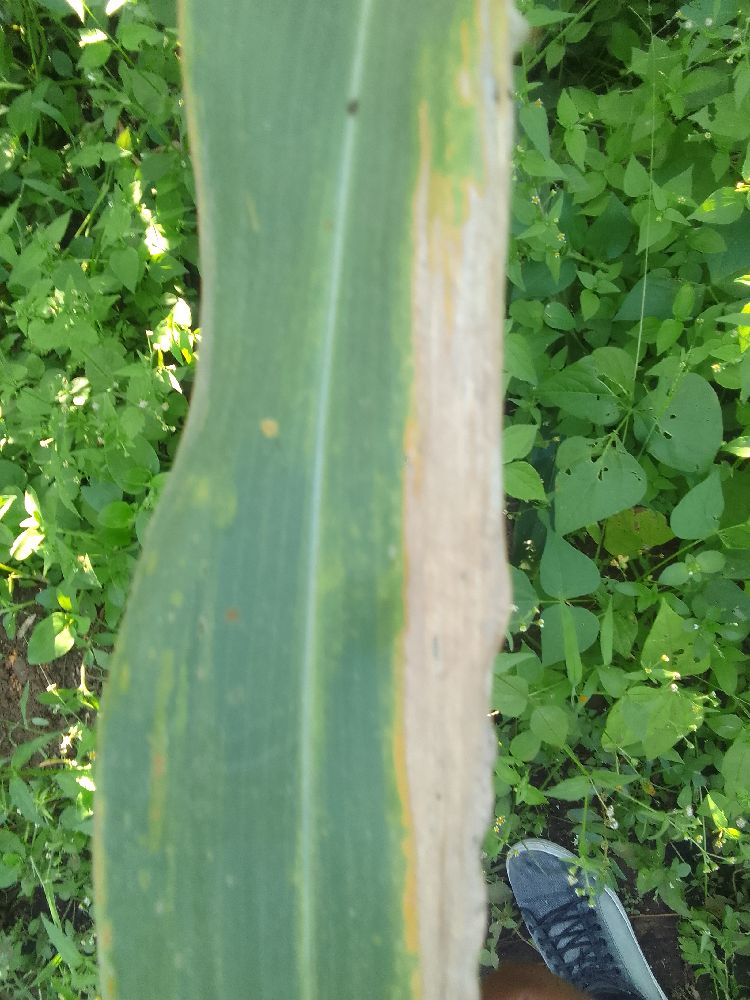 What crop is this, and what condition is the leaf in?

maize, maize lethal necrosis
